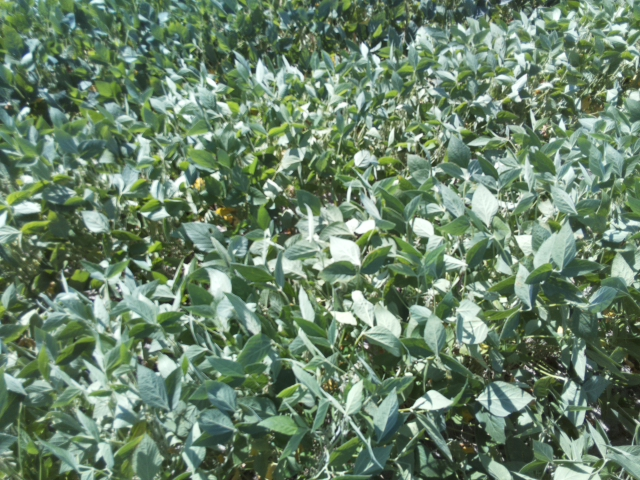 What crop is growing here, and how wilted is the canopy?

soybean, leaflets folding inward at secondary pulvinus with no turgor loss in leaflets or petioles
